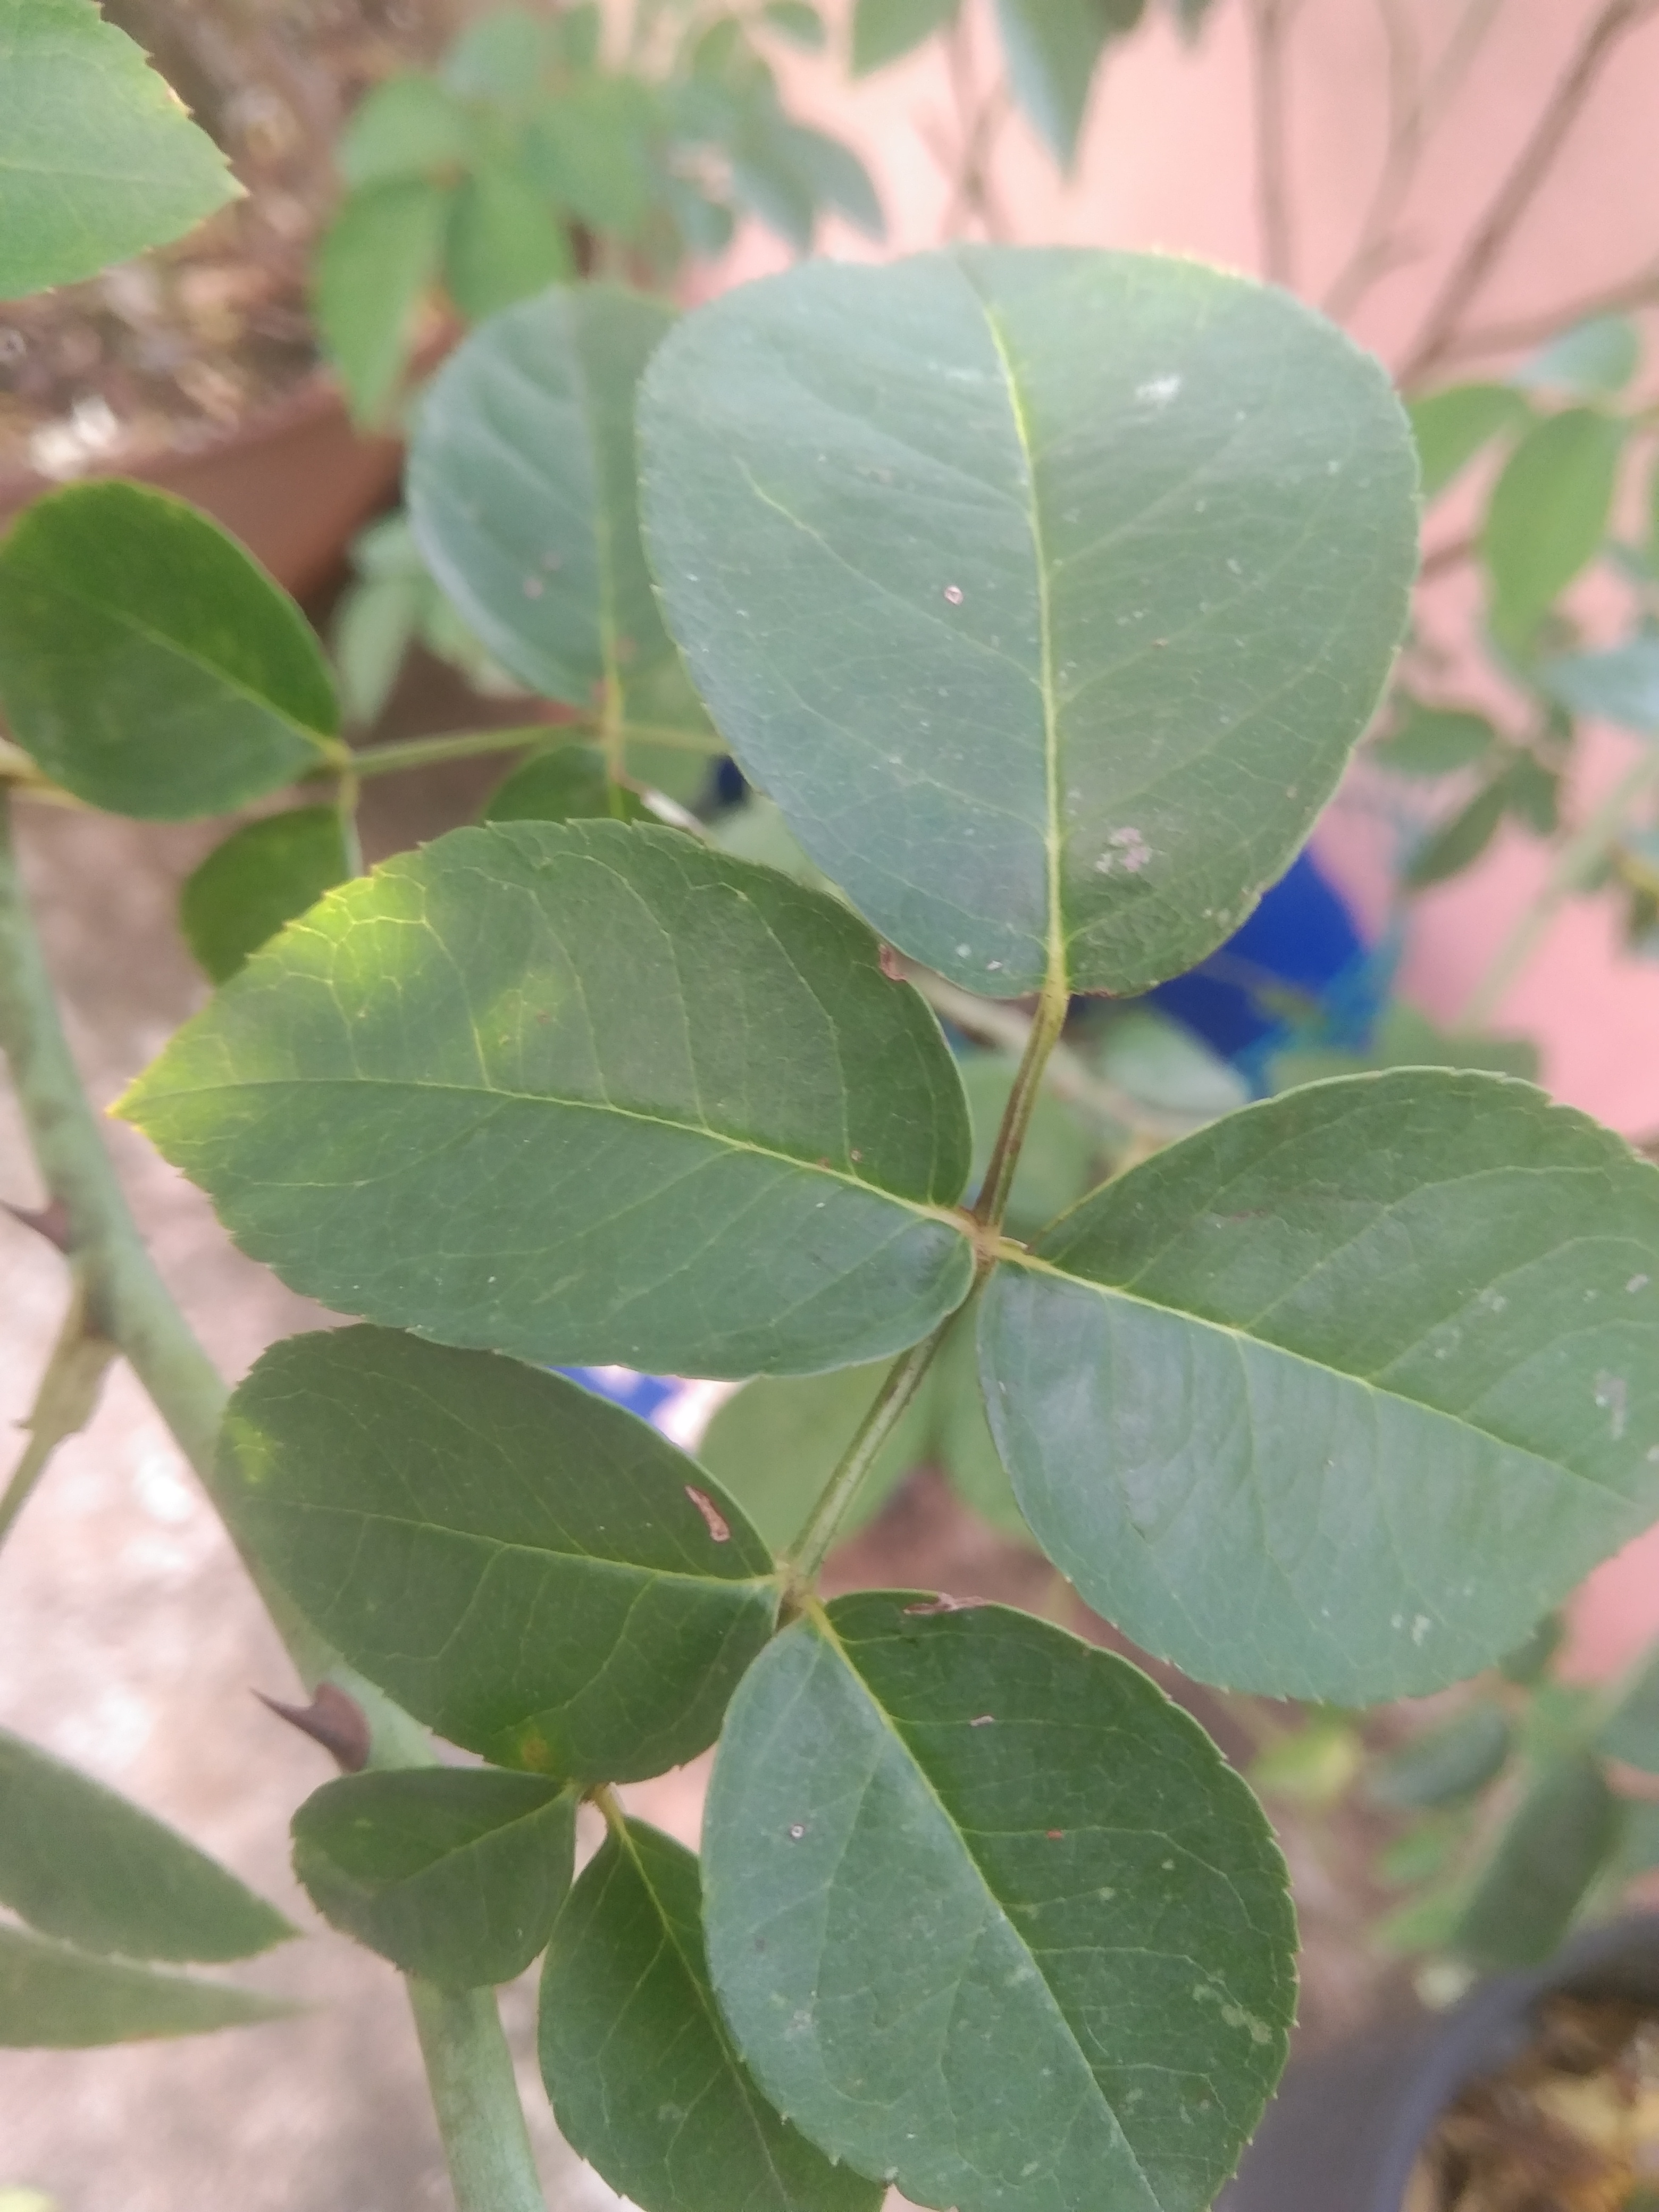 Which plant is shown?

rose
